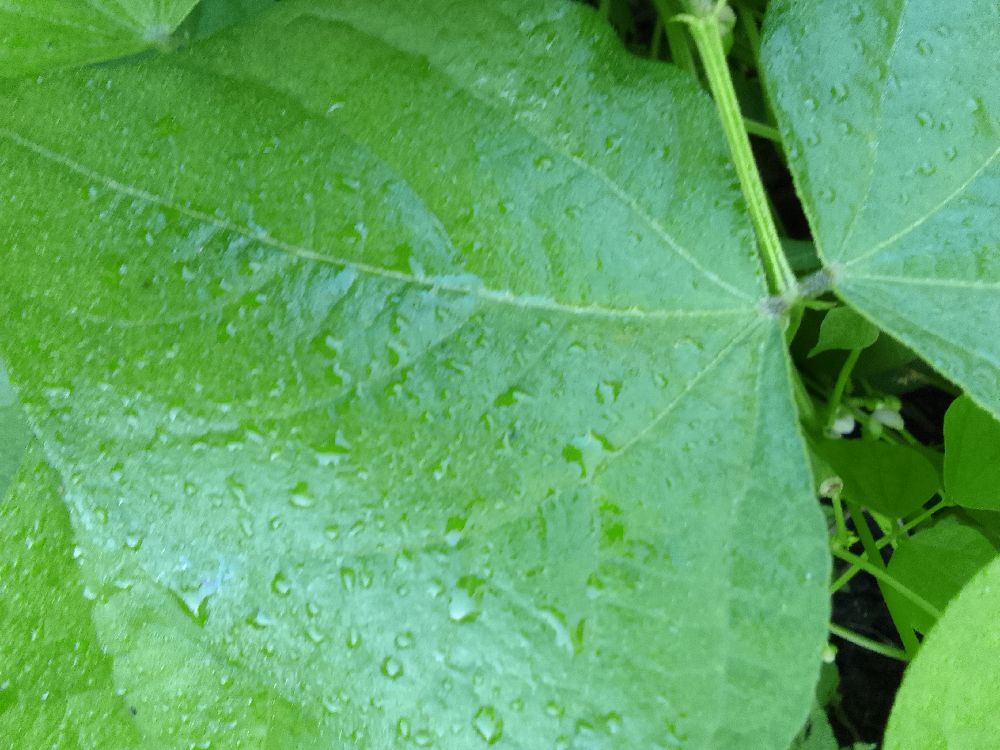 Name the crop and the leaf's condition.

common bean, healthy
